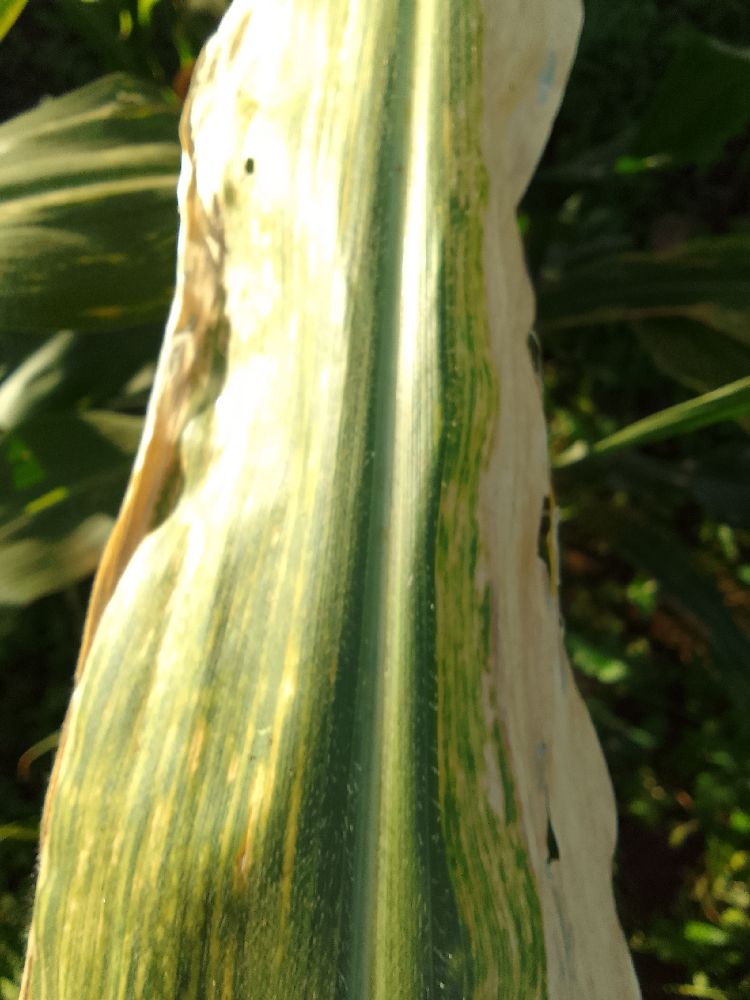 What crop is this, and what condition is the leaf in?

maize, maize lethal necrosis
